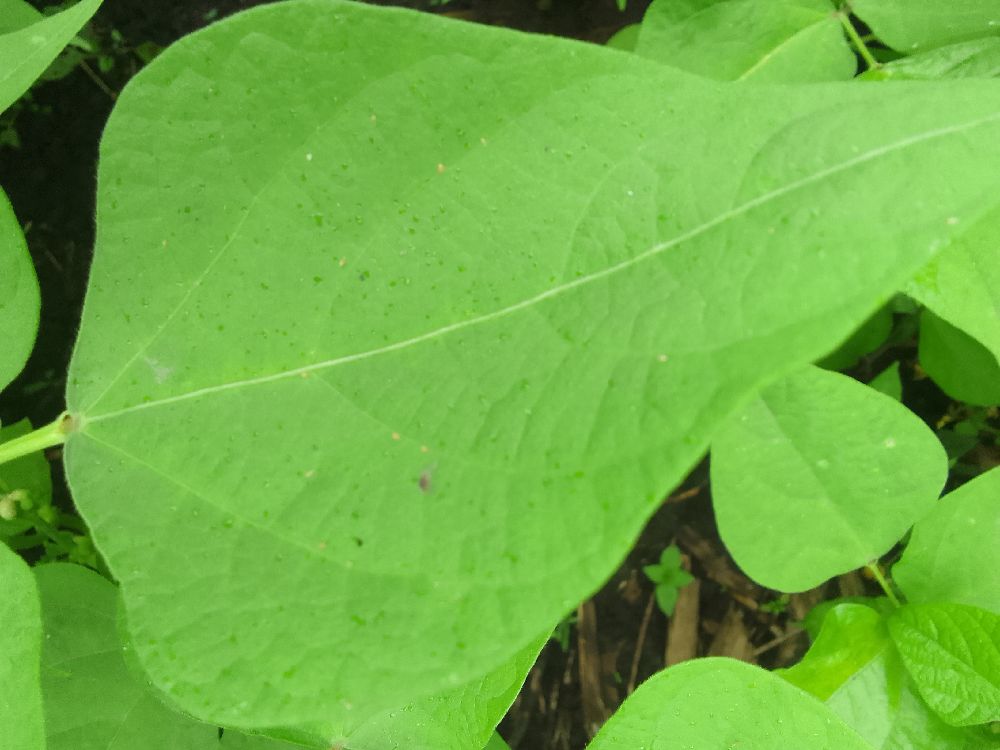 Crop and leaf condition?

common bean, healthy
